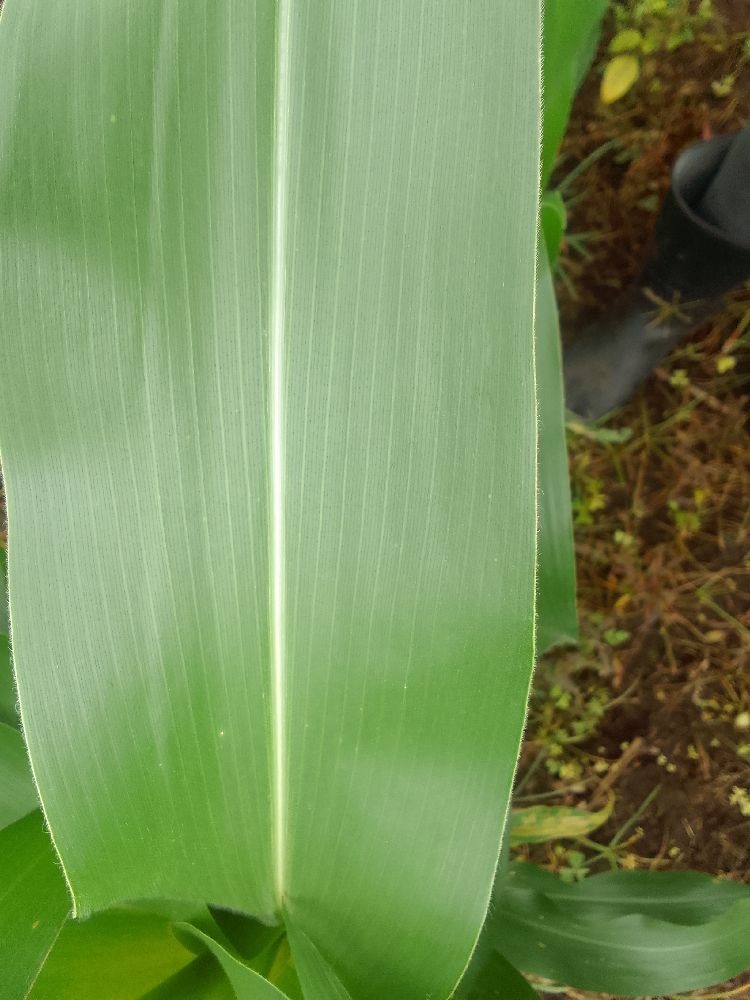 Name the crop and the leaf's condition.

maize, healthy
